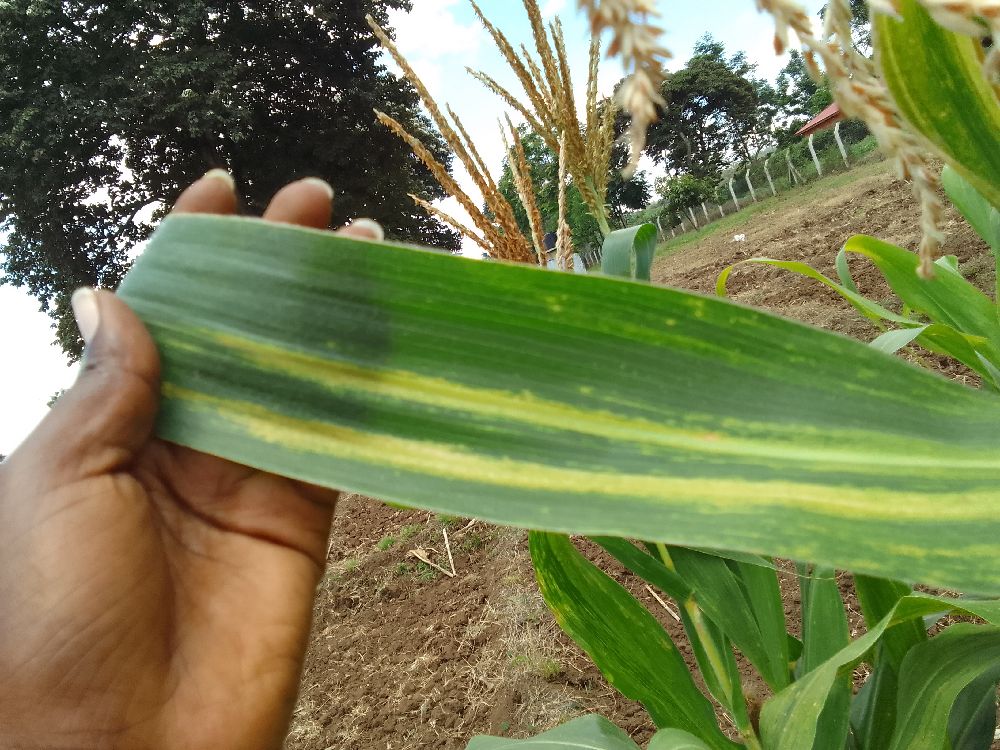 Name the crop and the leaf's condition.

maize, maize lethal necrosis
